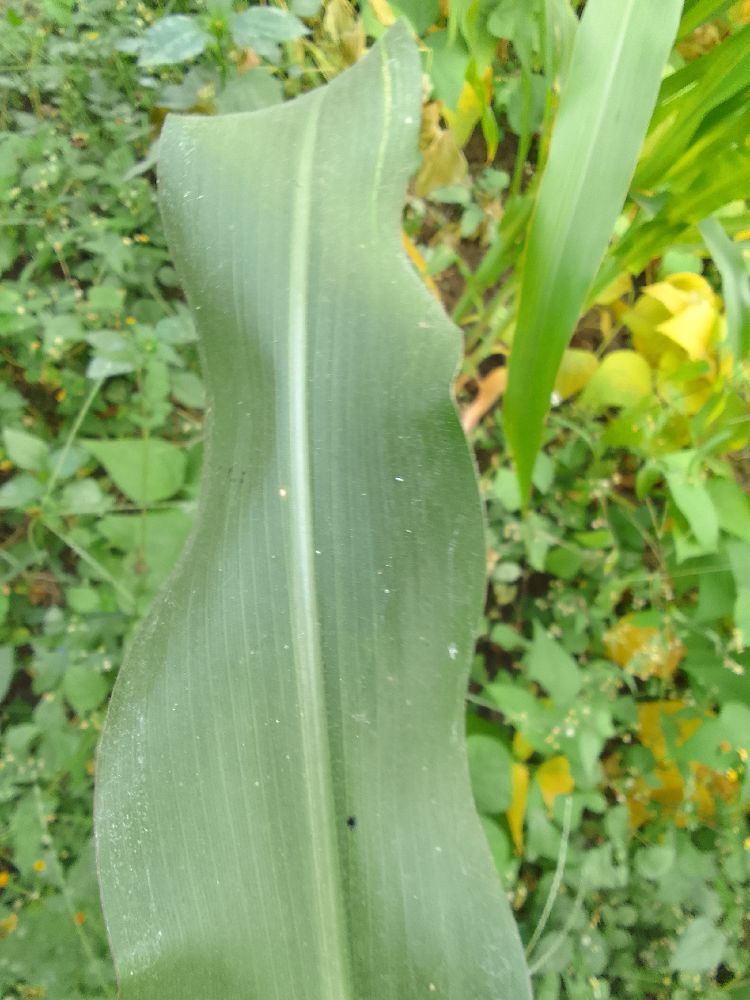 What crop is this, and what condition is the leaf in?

maize, healthy
